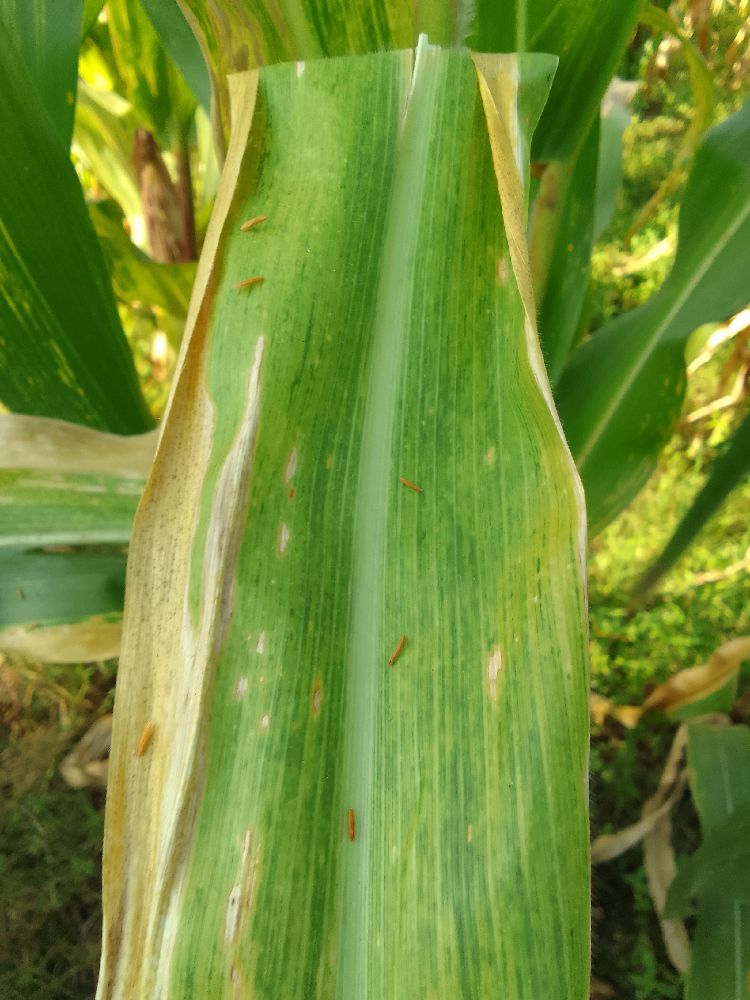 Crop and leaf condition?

maize, maize lethal necrosis
